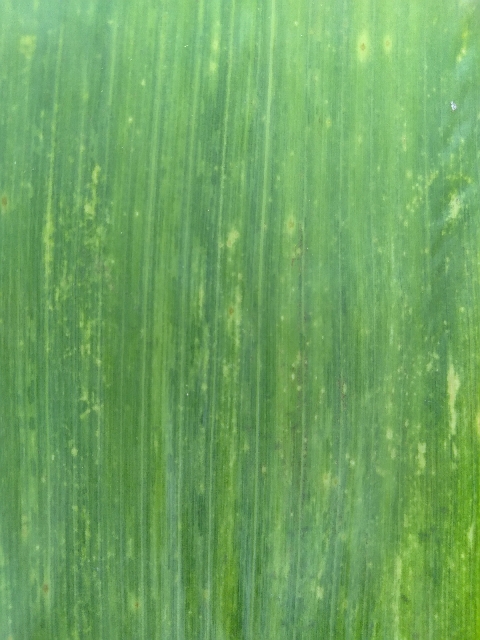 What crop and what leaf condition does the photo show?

maize, maize lethal necrosis
